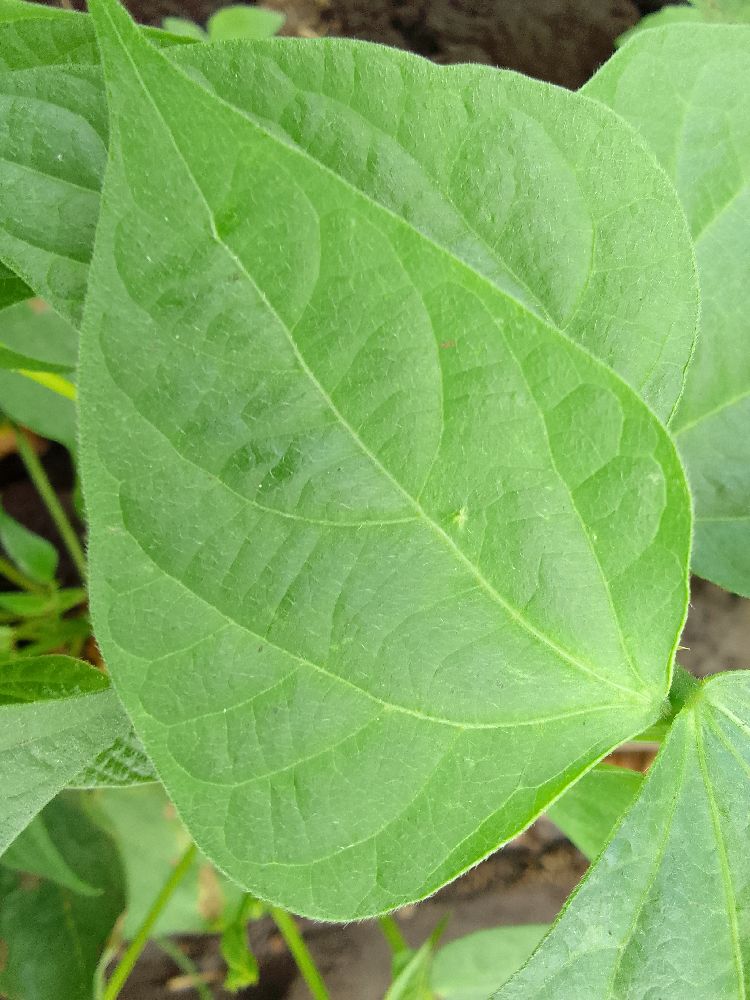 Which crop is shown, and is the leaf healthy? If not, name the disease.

common bean, healthy
